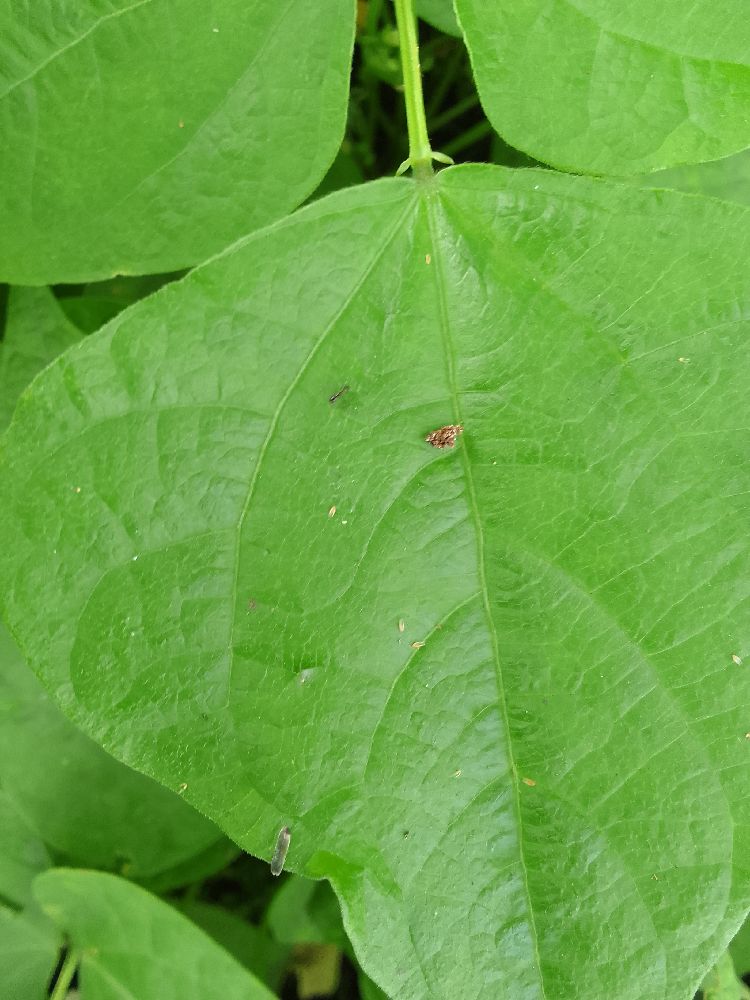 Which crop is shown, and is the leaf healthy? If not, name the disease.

common bean, healthy
